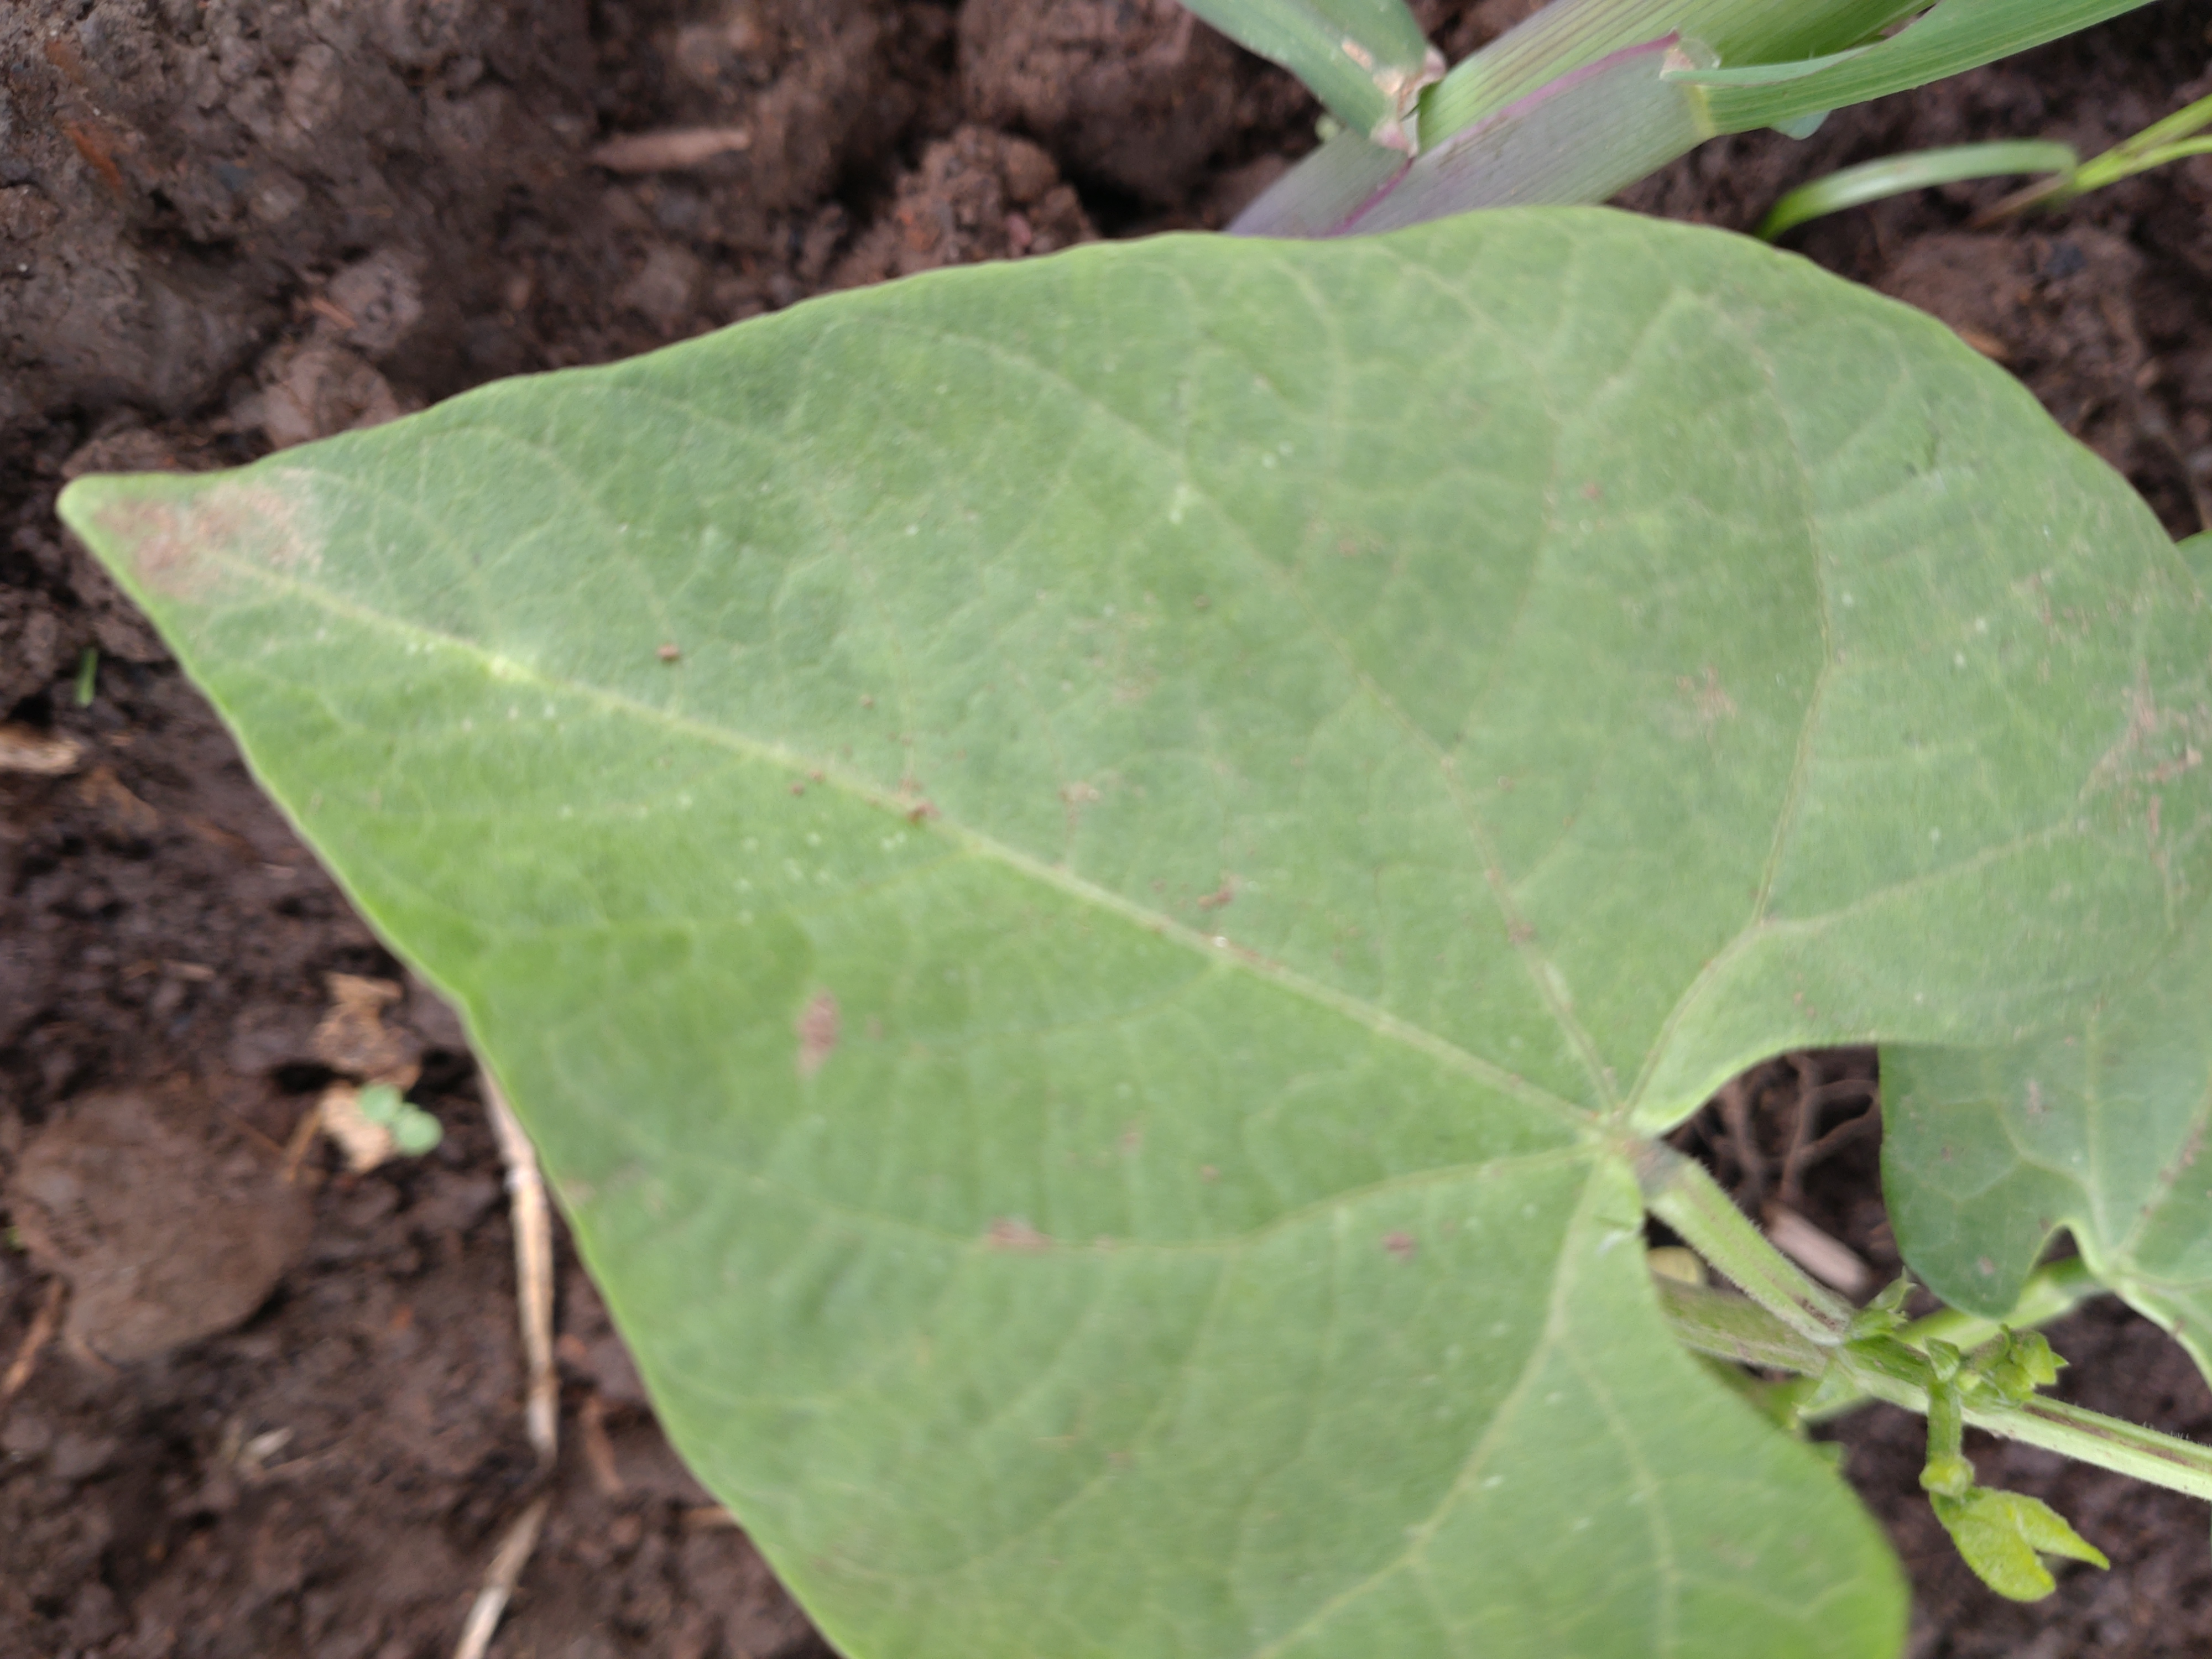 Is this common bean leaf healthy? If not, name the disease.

healthy
